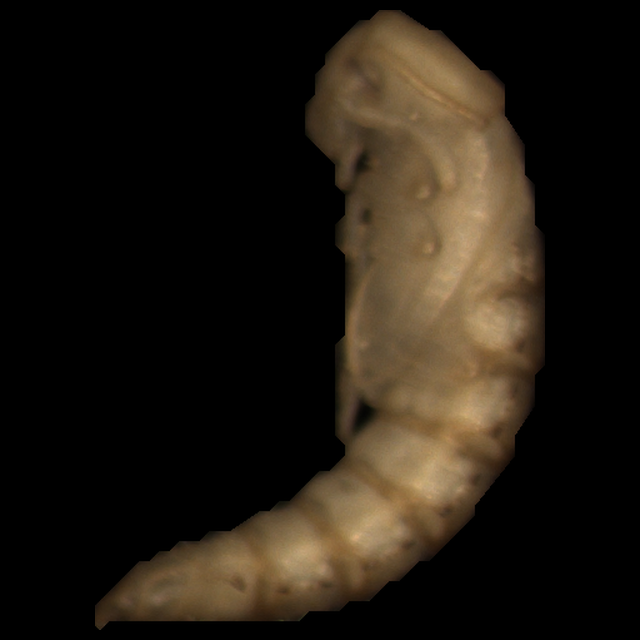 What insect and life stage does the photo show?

mealworm pupa
